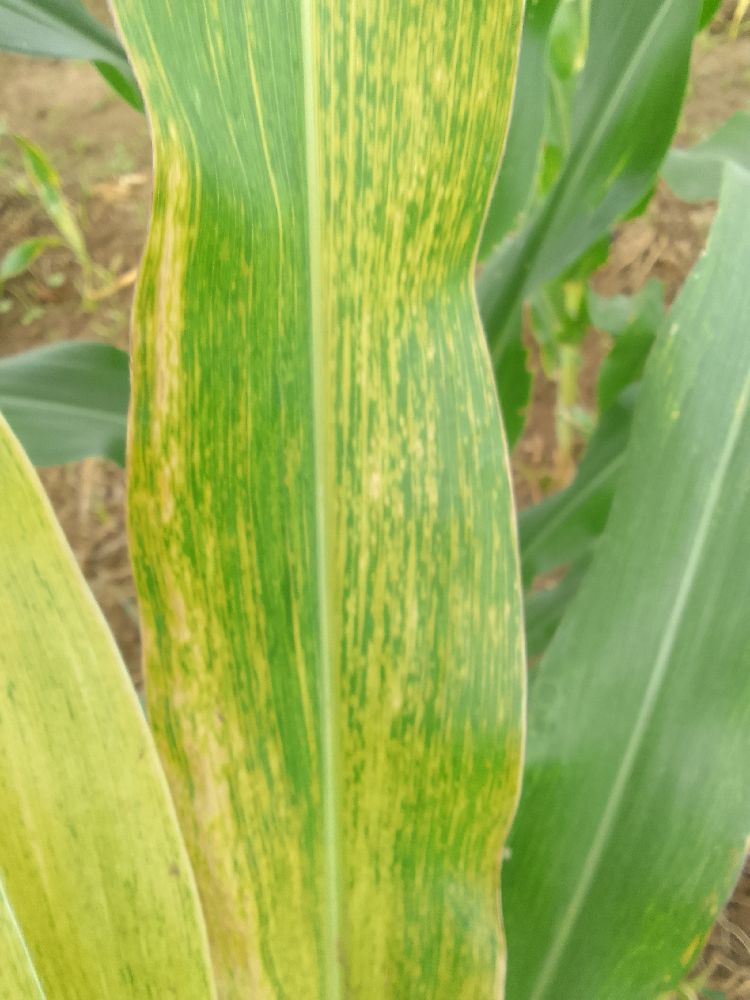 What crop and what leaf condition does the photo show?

maize, maize lethal necrosis
